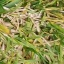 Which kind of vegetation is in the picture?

grass
